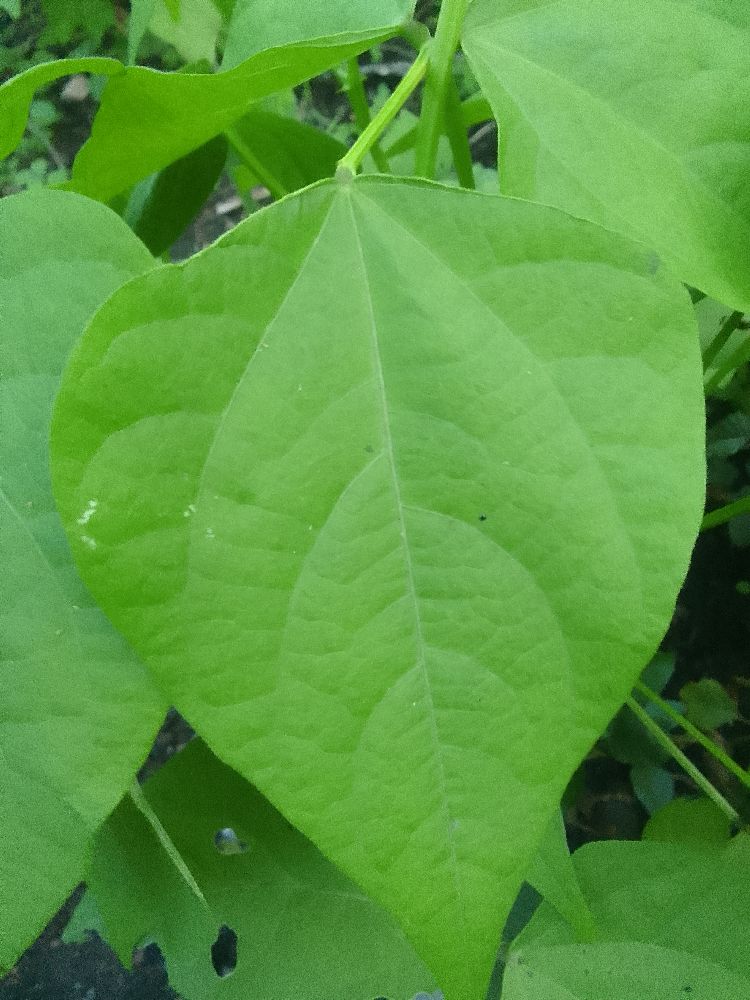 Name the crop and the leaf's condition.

common bean, healthy
